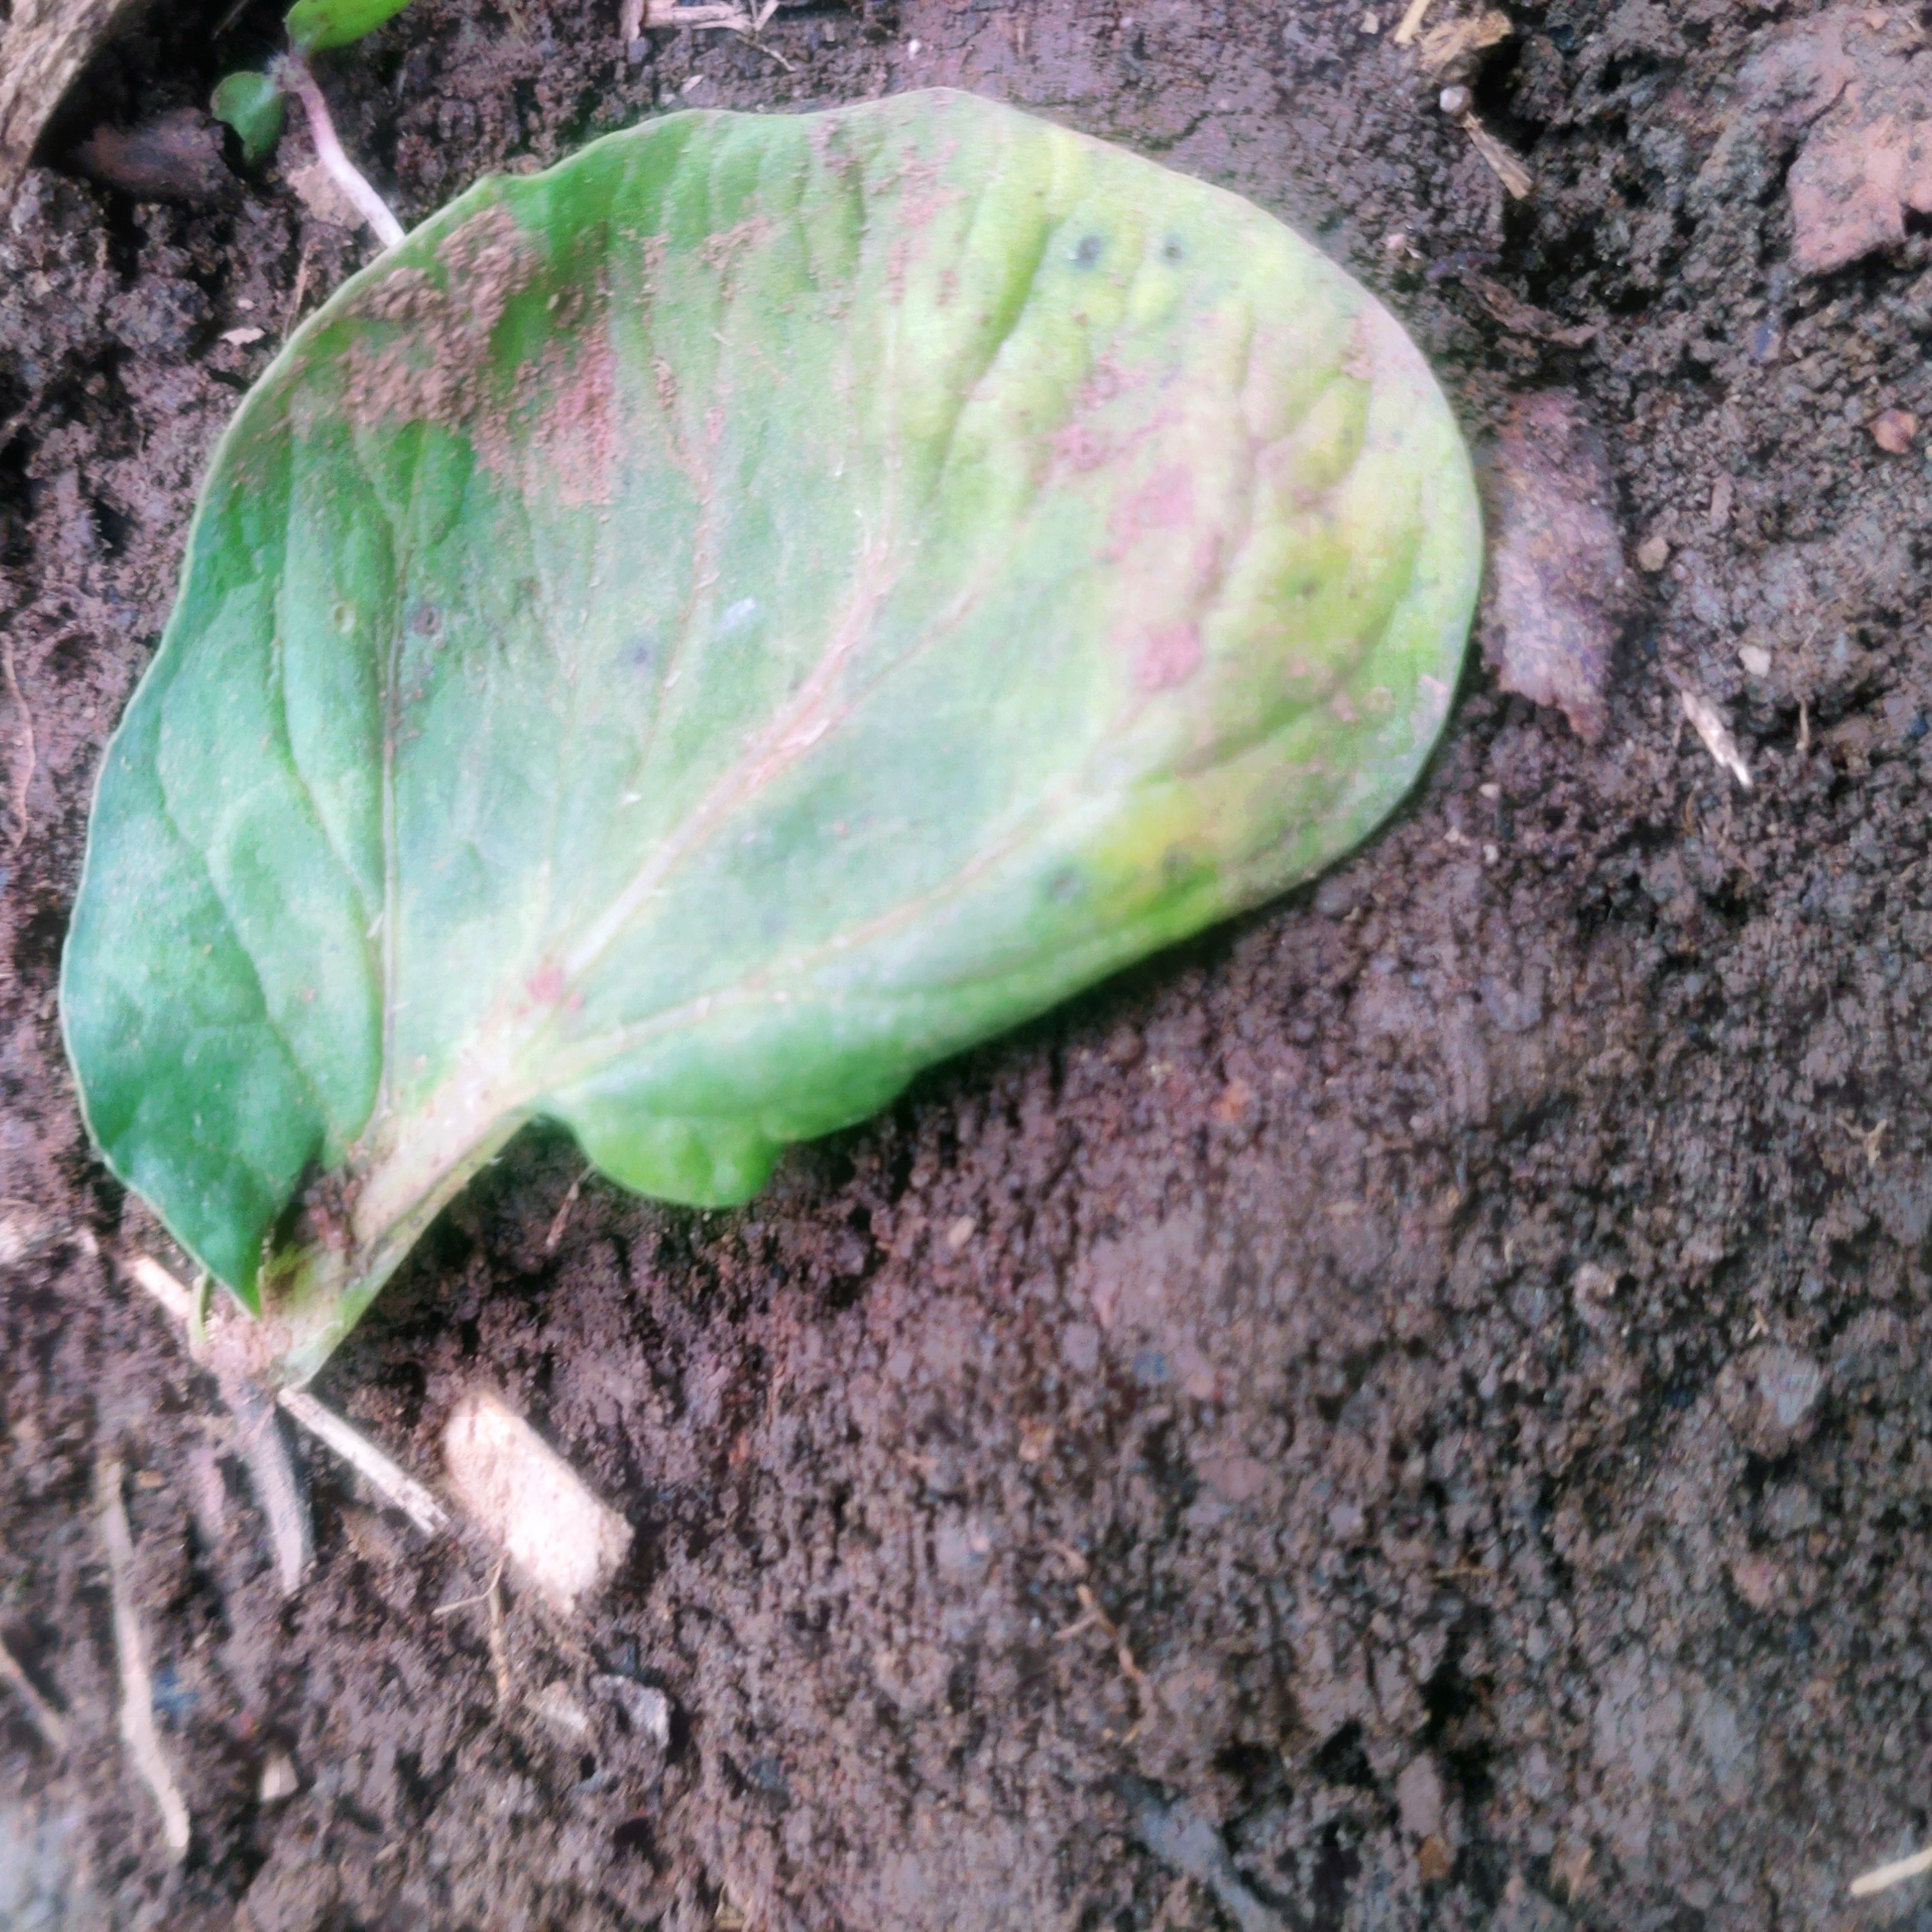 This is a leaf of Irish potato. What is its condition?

late blight
